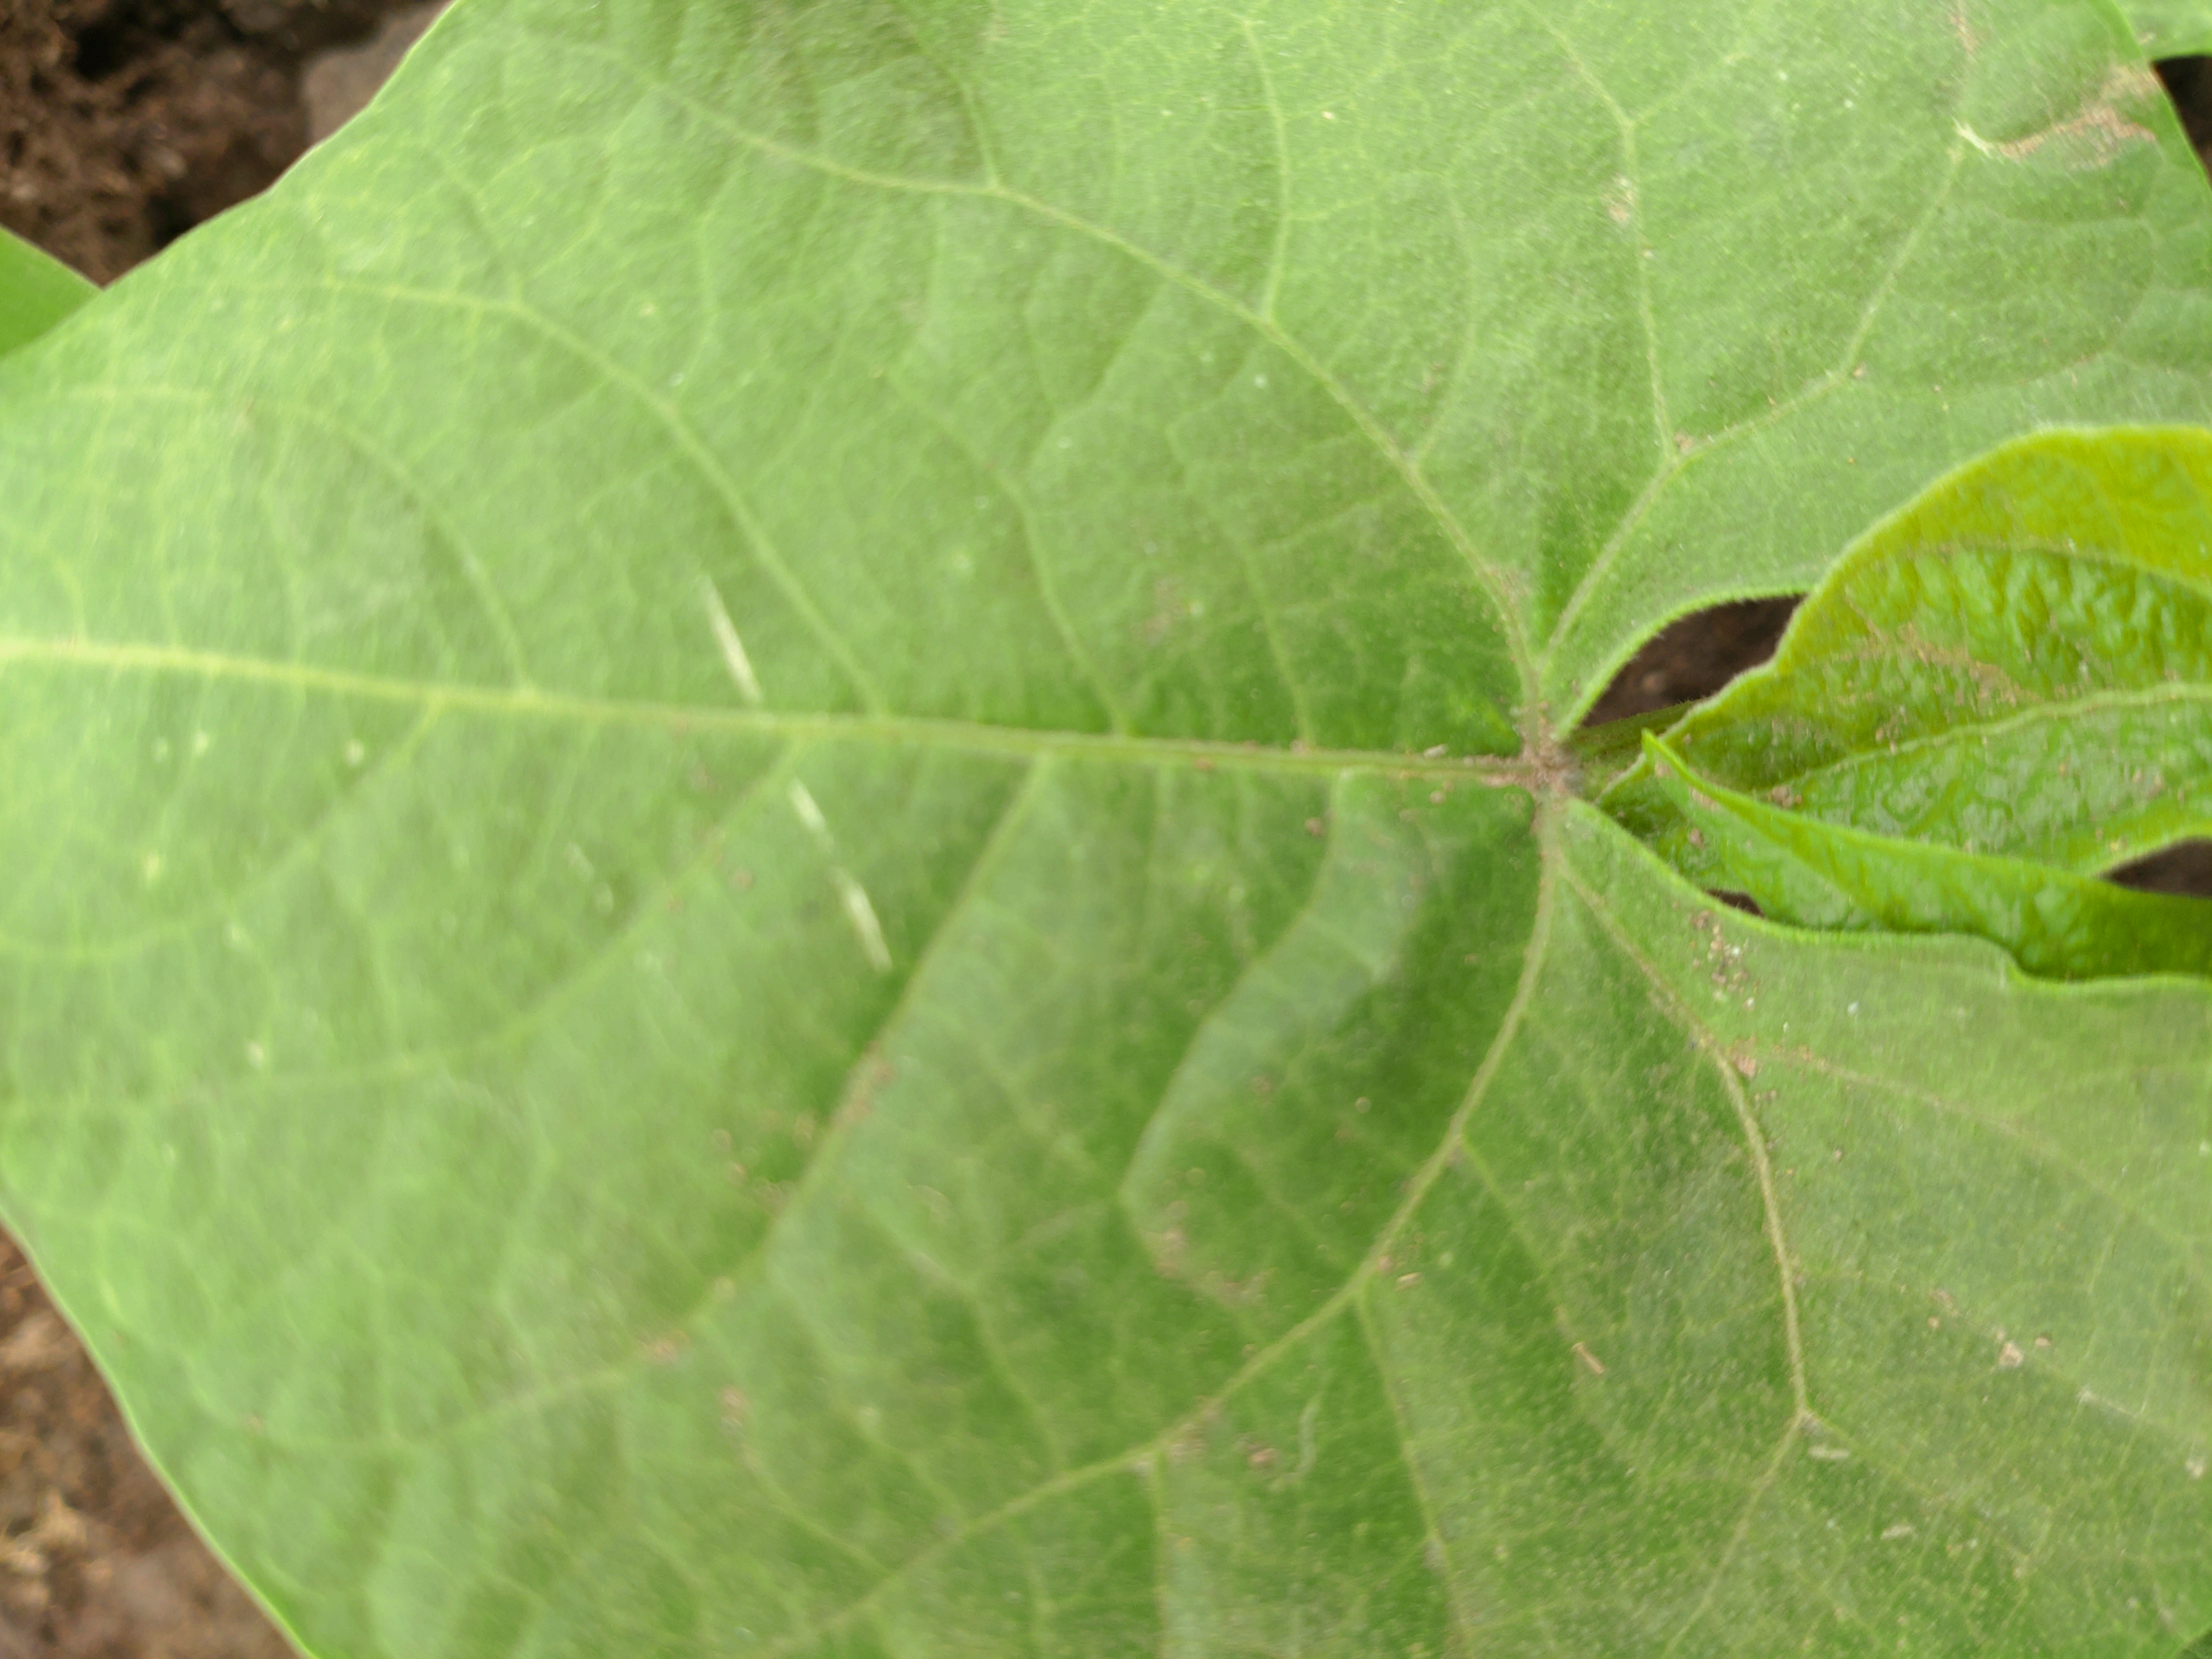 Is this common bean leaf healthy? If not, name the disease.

healthy
